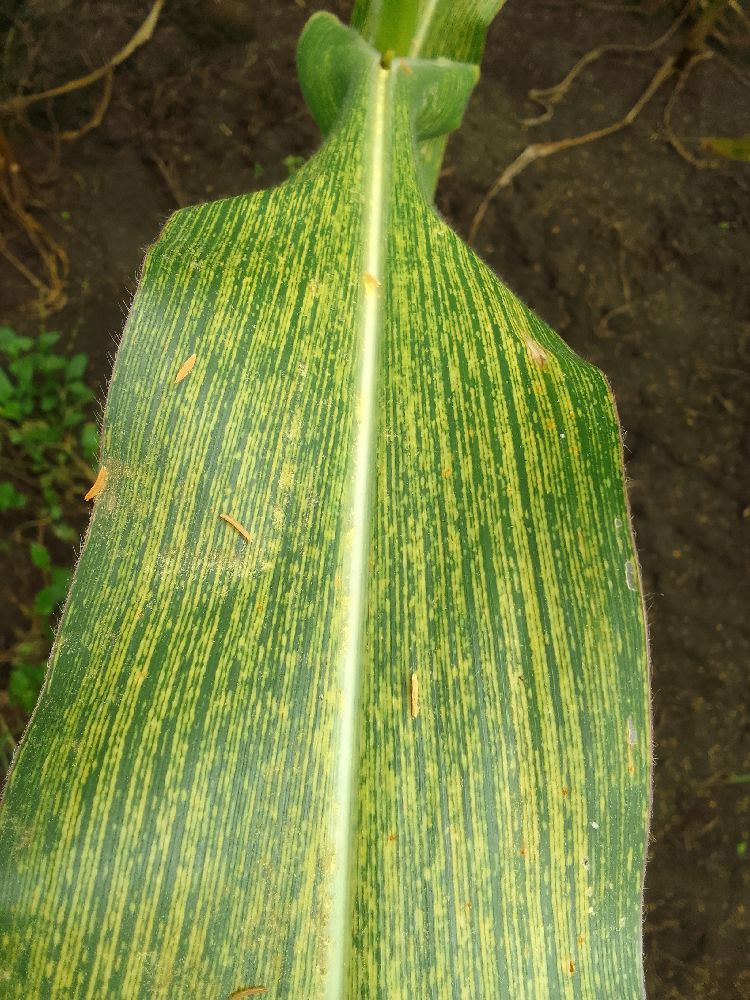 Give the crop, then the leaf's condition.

maize, maize streak virus
